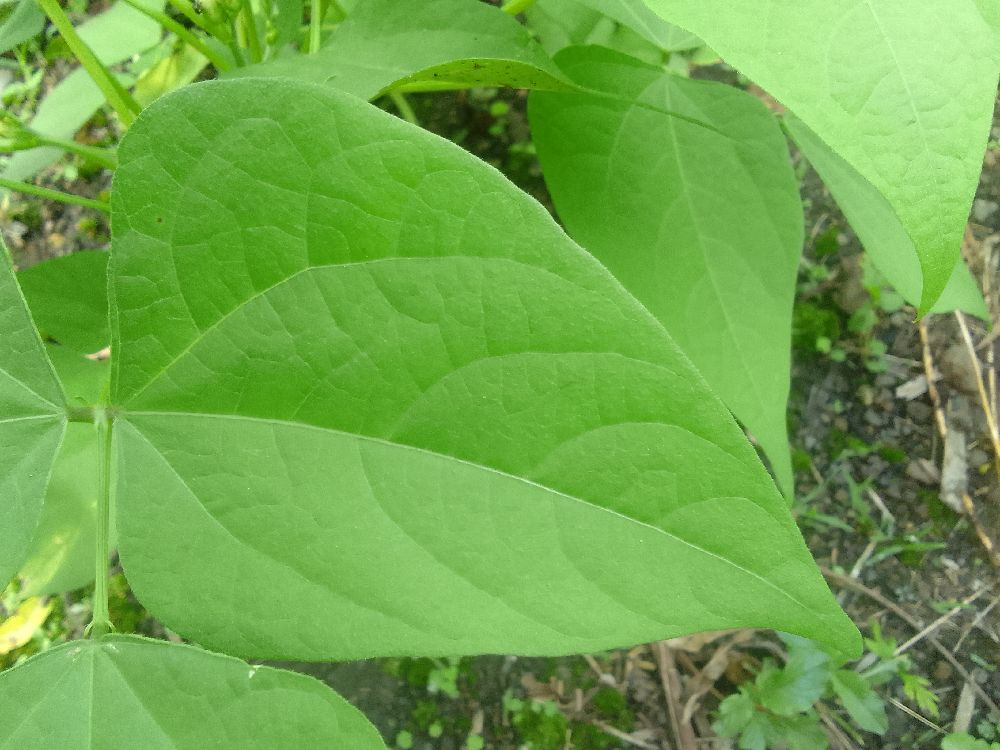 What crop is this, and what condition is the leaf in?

common bean, healthy
